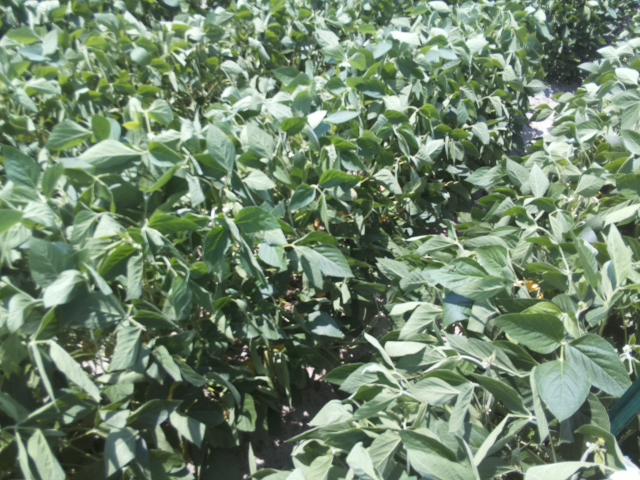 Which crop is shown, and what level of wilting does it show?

soybean, slight leaflet or petiole turgor loss in upper canopy
